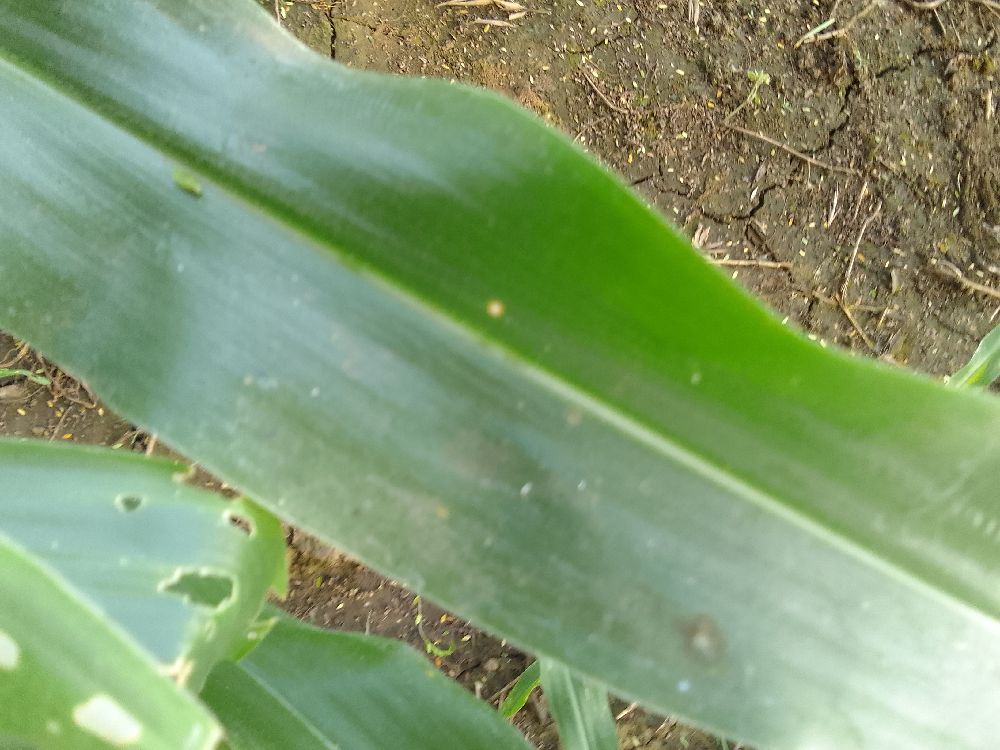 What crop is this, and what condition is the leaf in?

maize, healthy
